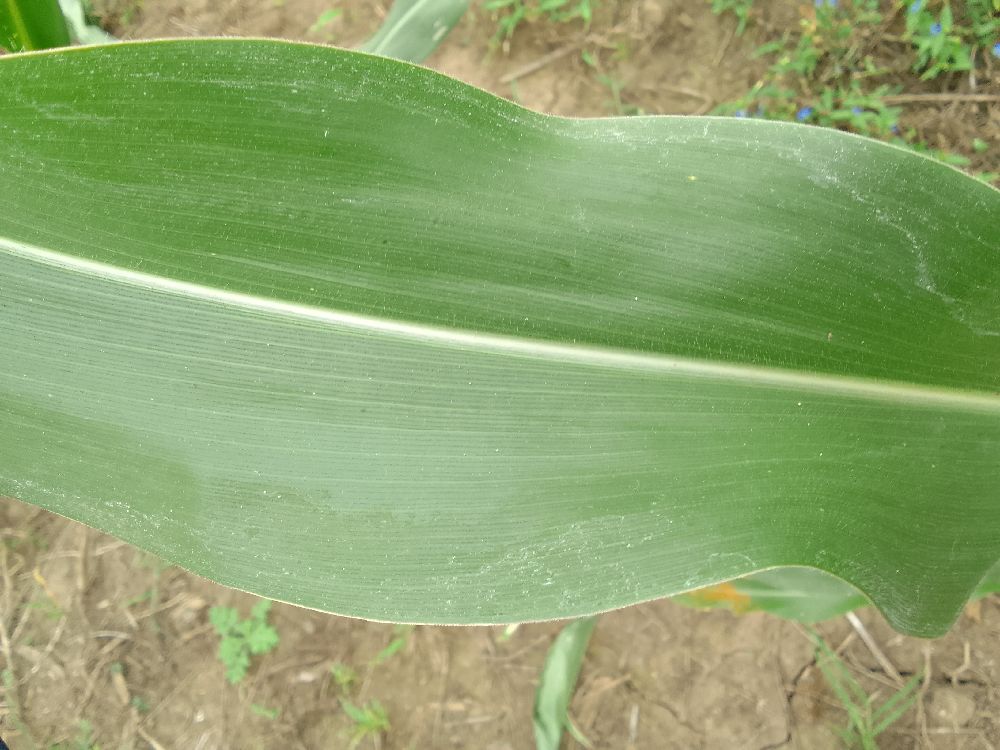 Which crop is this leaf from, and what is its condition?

maize, healthy
